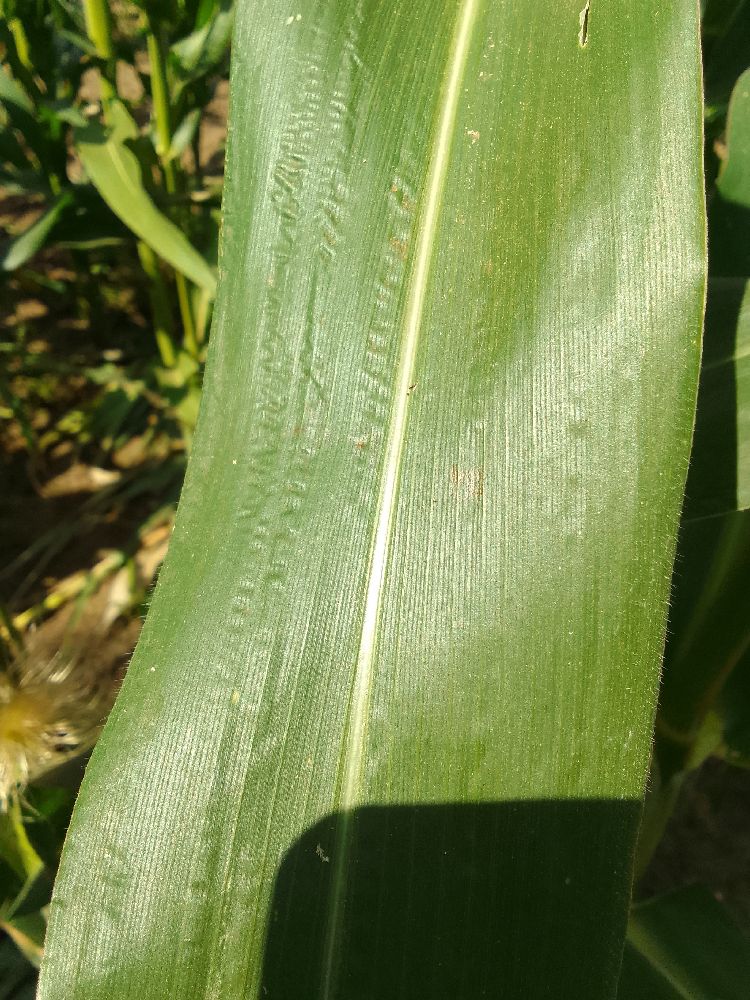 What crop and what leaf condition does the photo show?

maize, healthy
